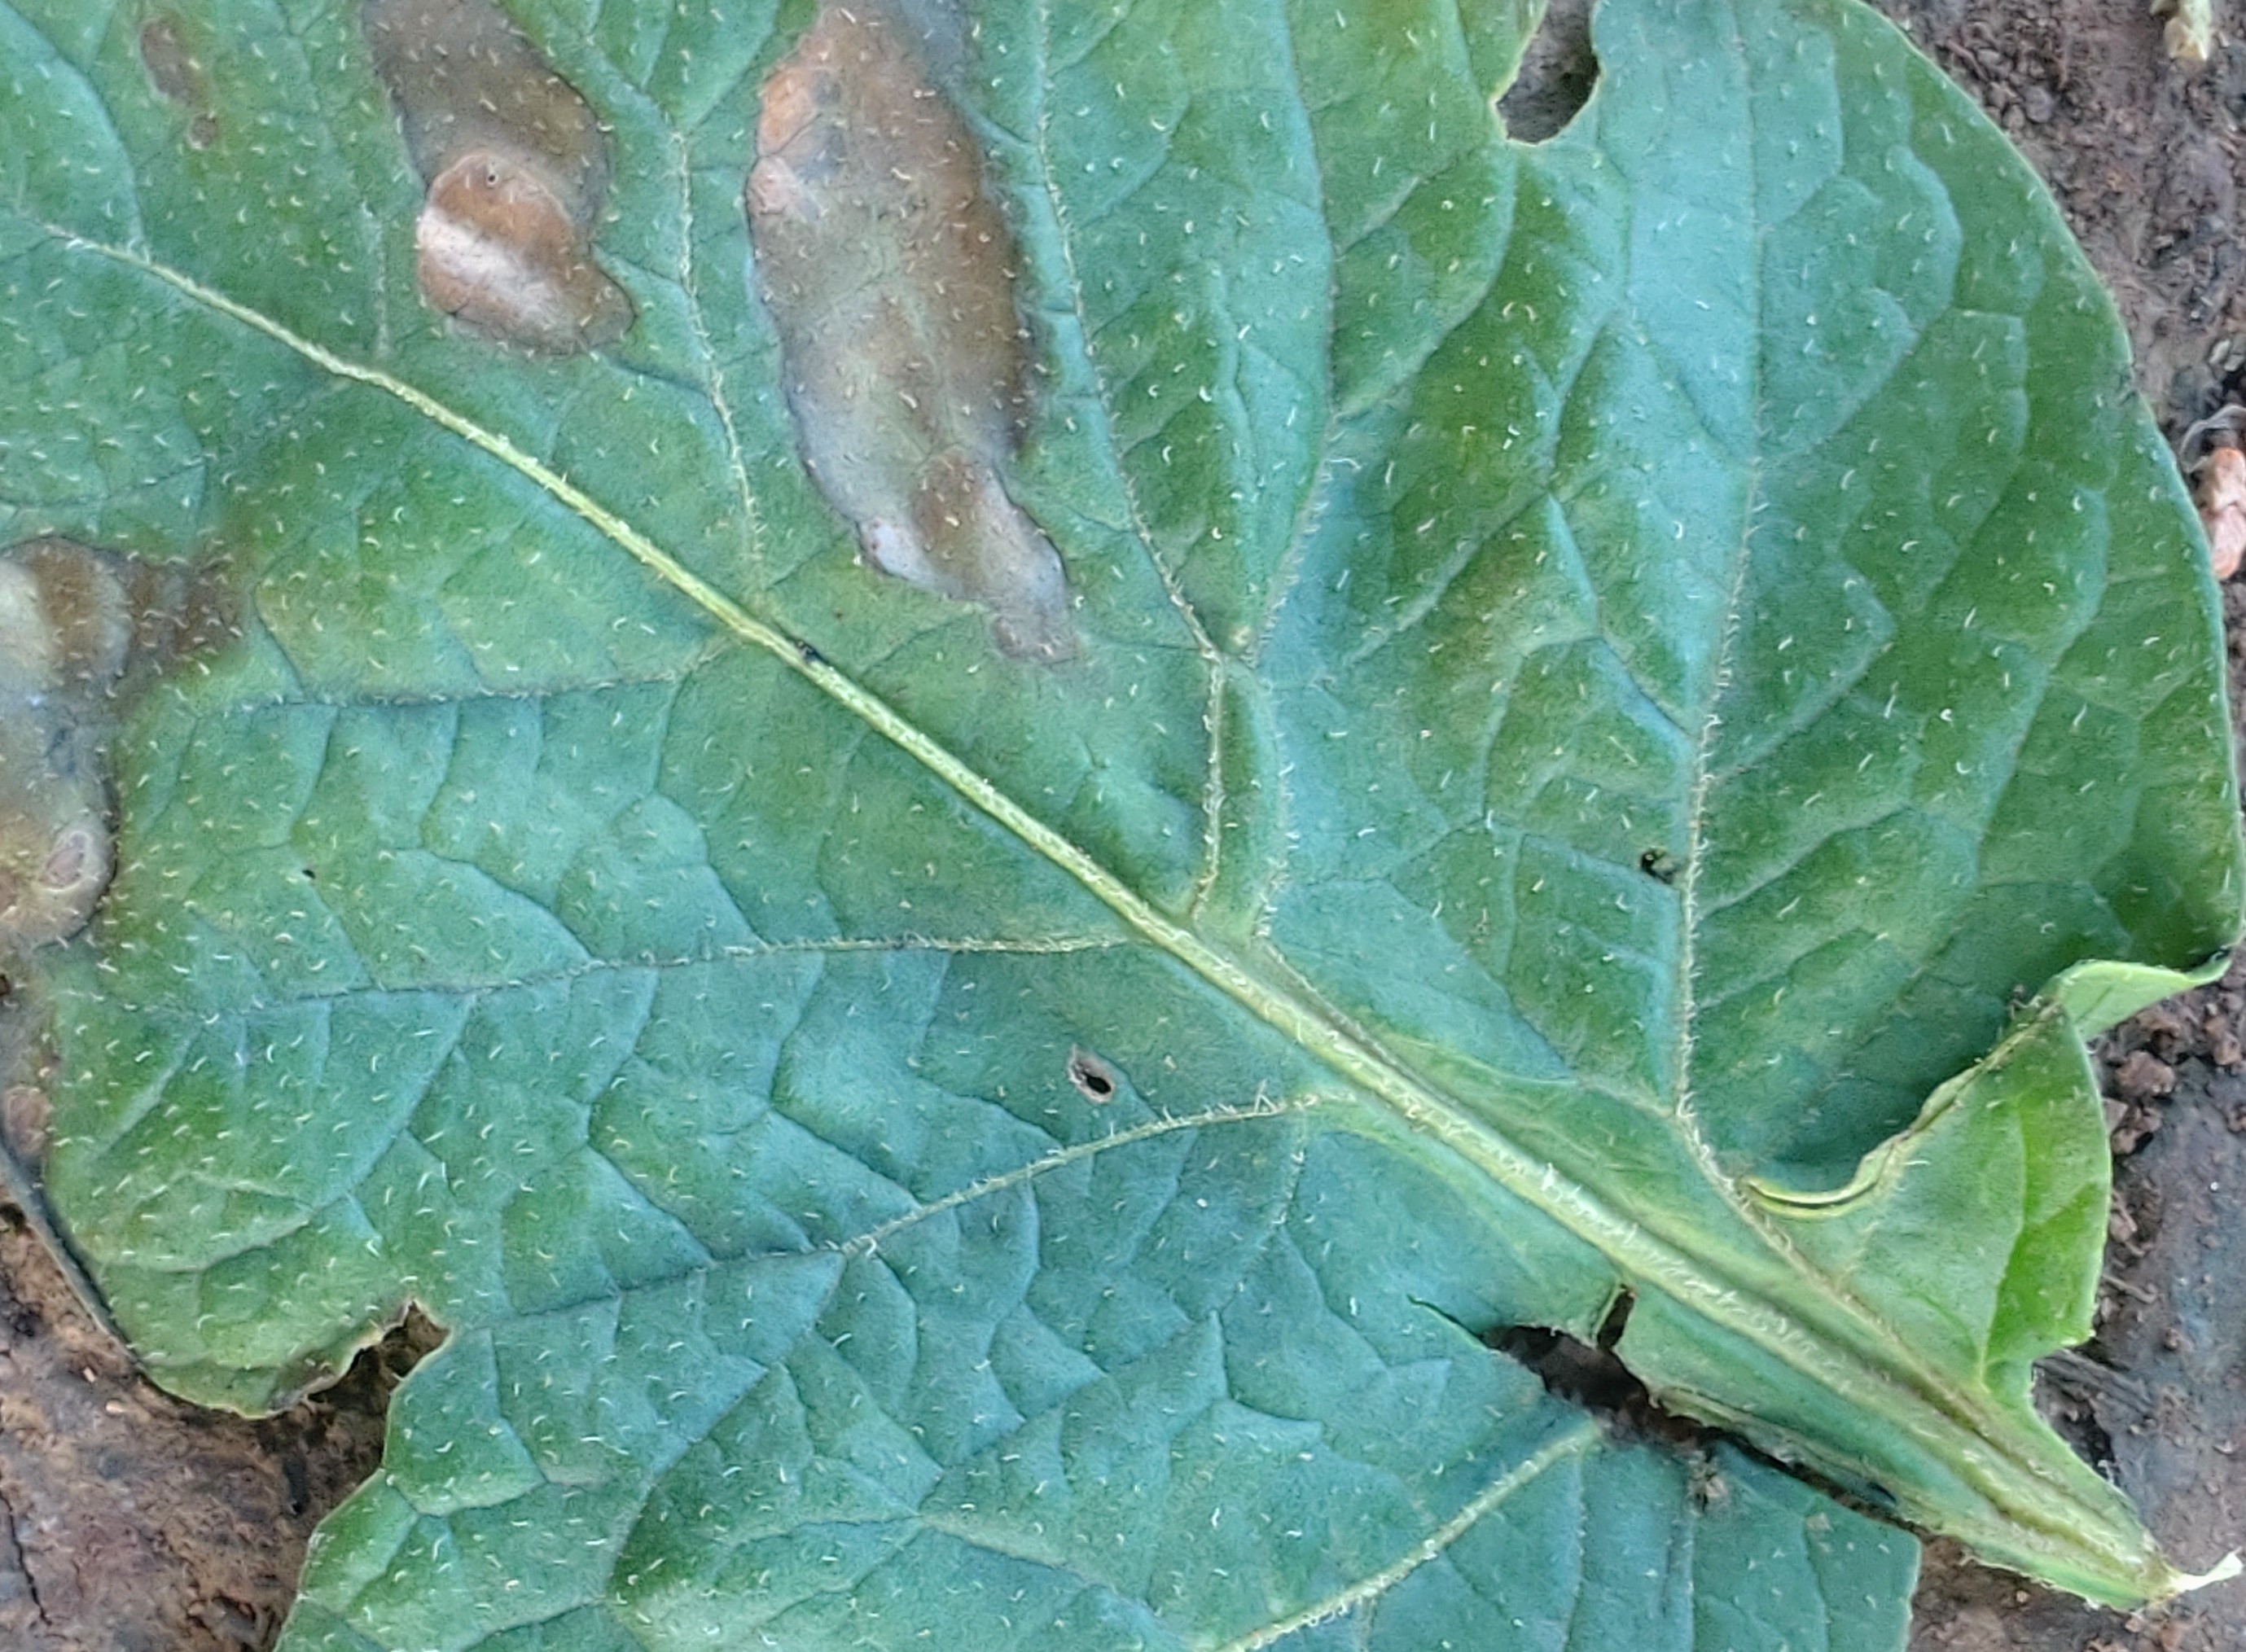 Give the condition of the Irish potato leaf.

early blight
